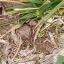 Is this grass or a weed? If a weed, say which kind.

grass
